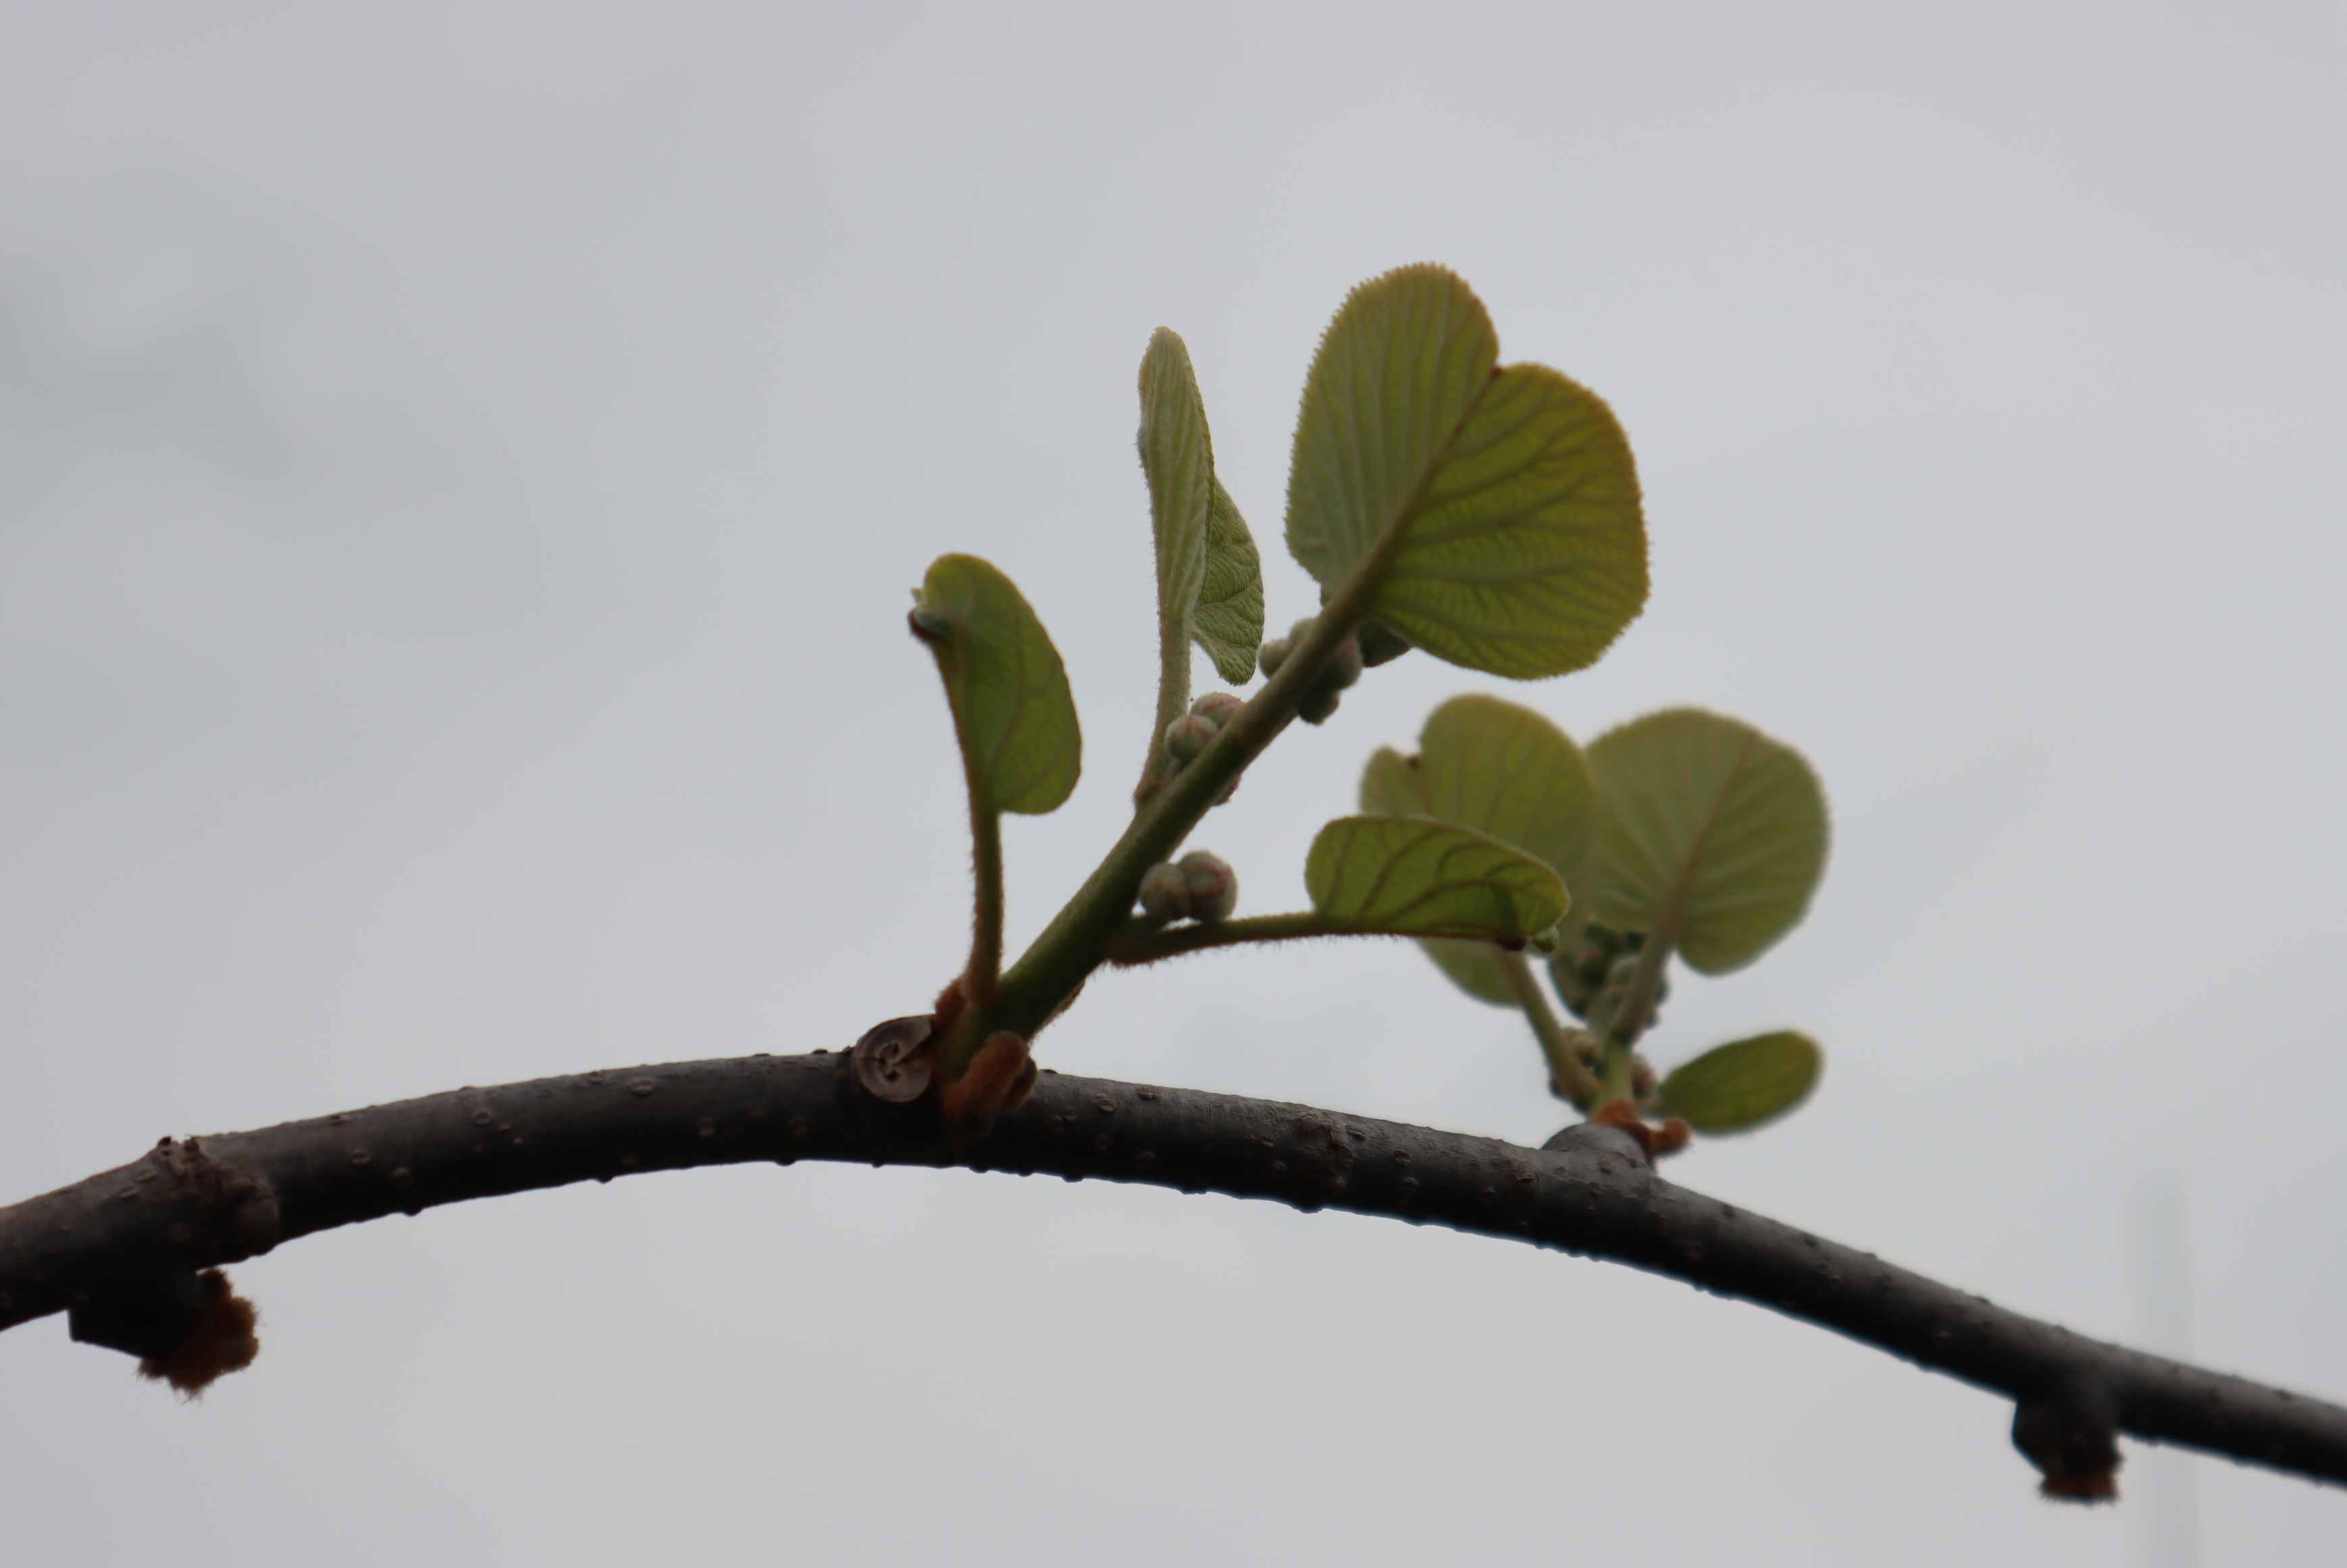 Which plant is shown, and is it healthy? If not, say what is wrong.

kiwi, healthy
